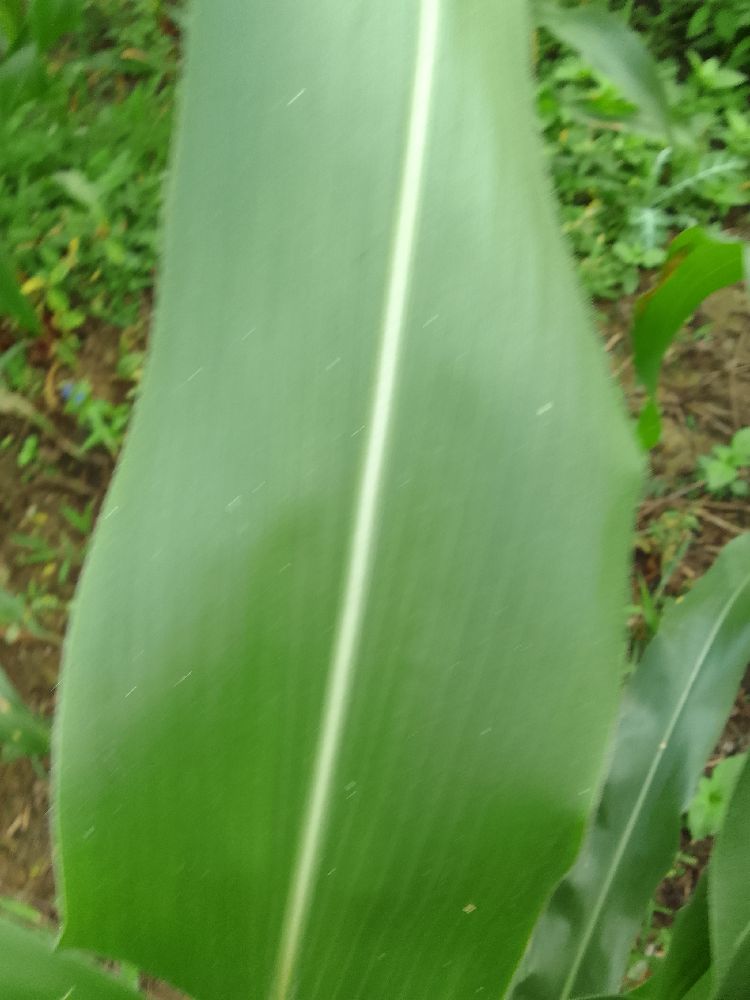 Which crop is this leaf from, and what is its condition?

maize, healthy
